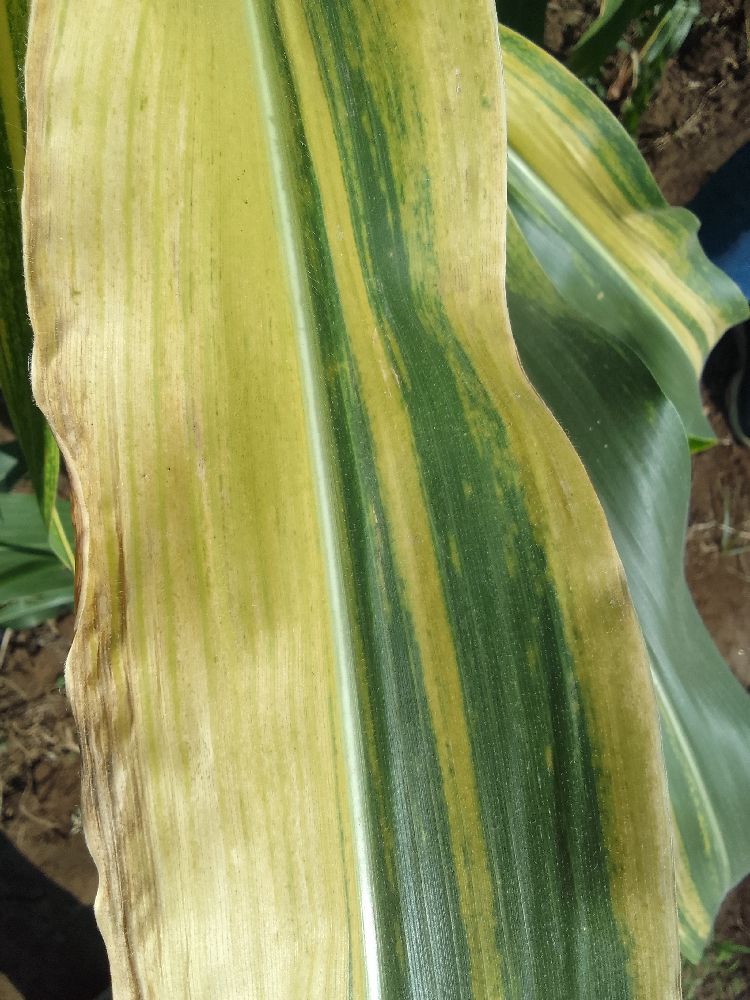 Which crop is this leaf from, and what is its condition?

maize, maize lethal necrosis
